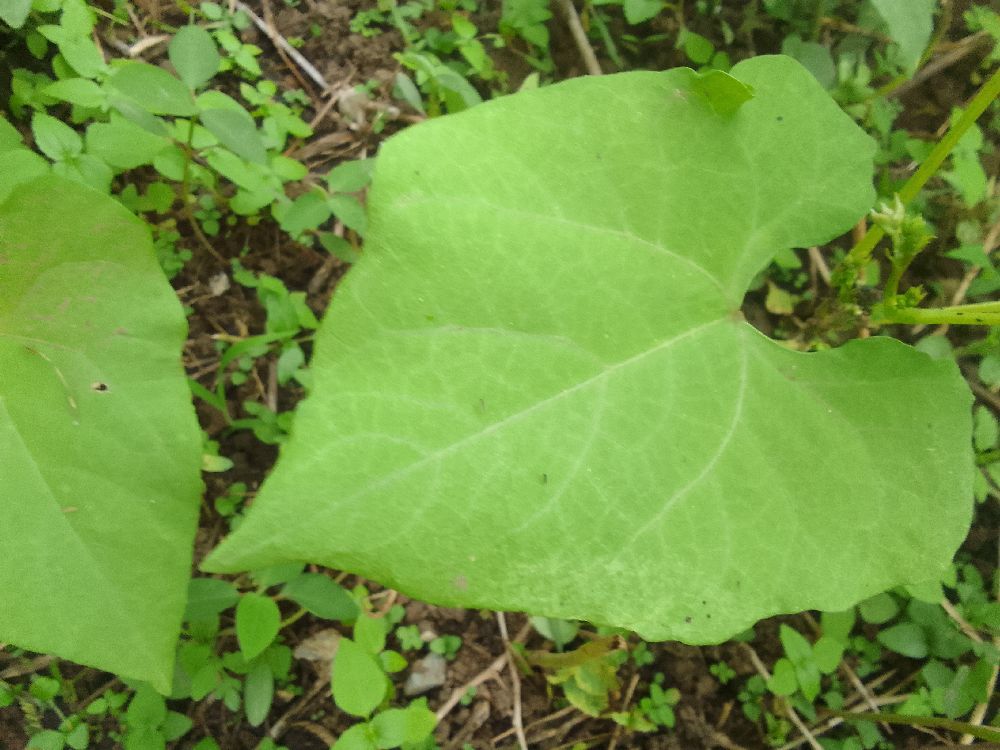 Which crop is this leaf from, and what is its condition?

common bean, healthy
